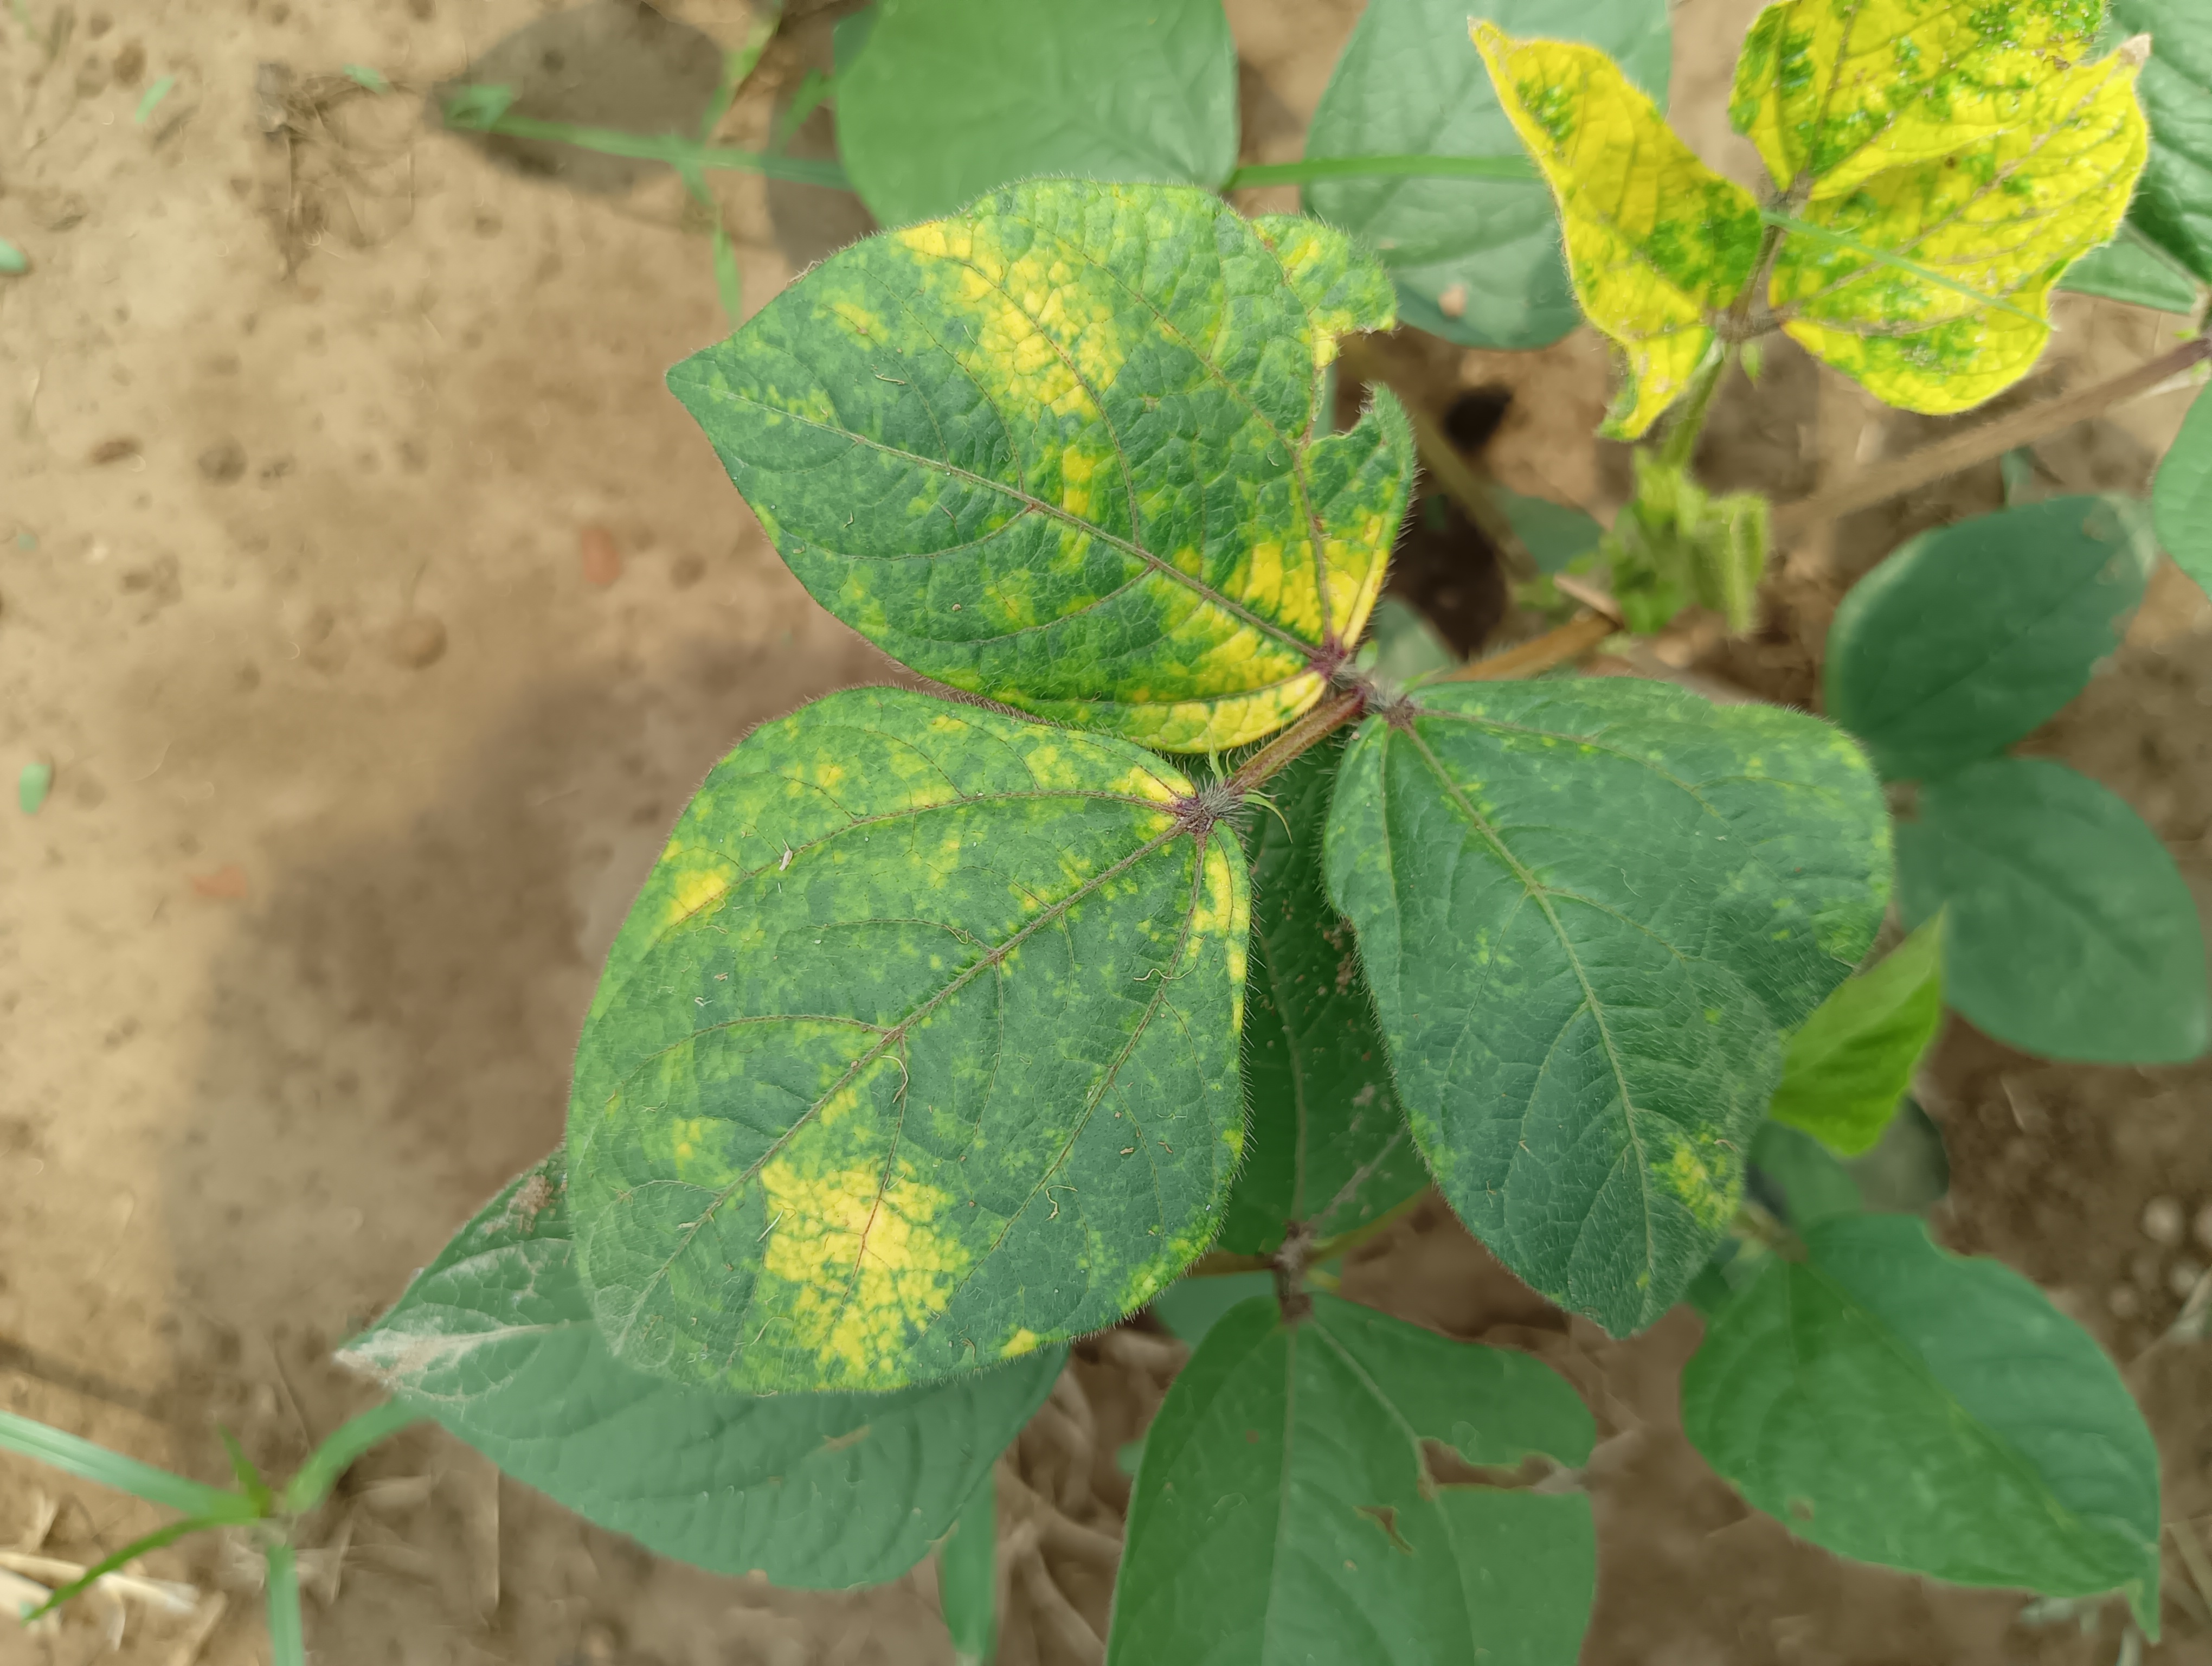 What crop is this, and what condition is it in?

mungbean, yellow mosaic
